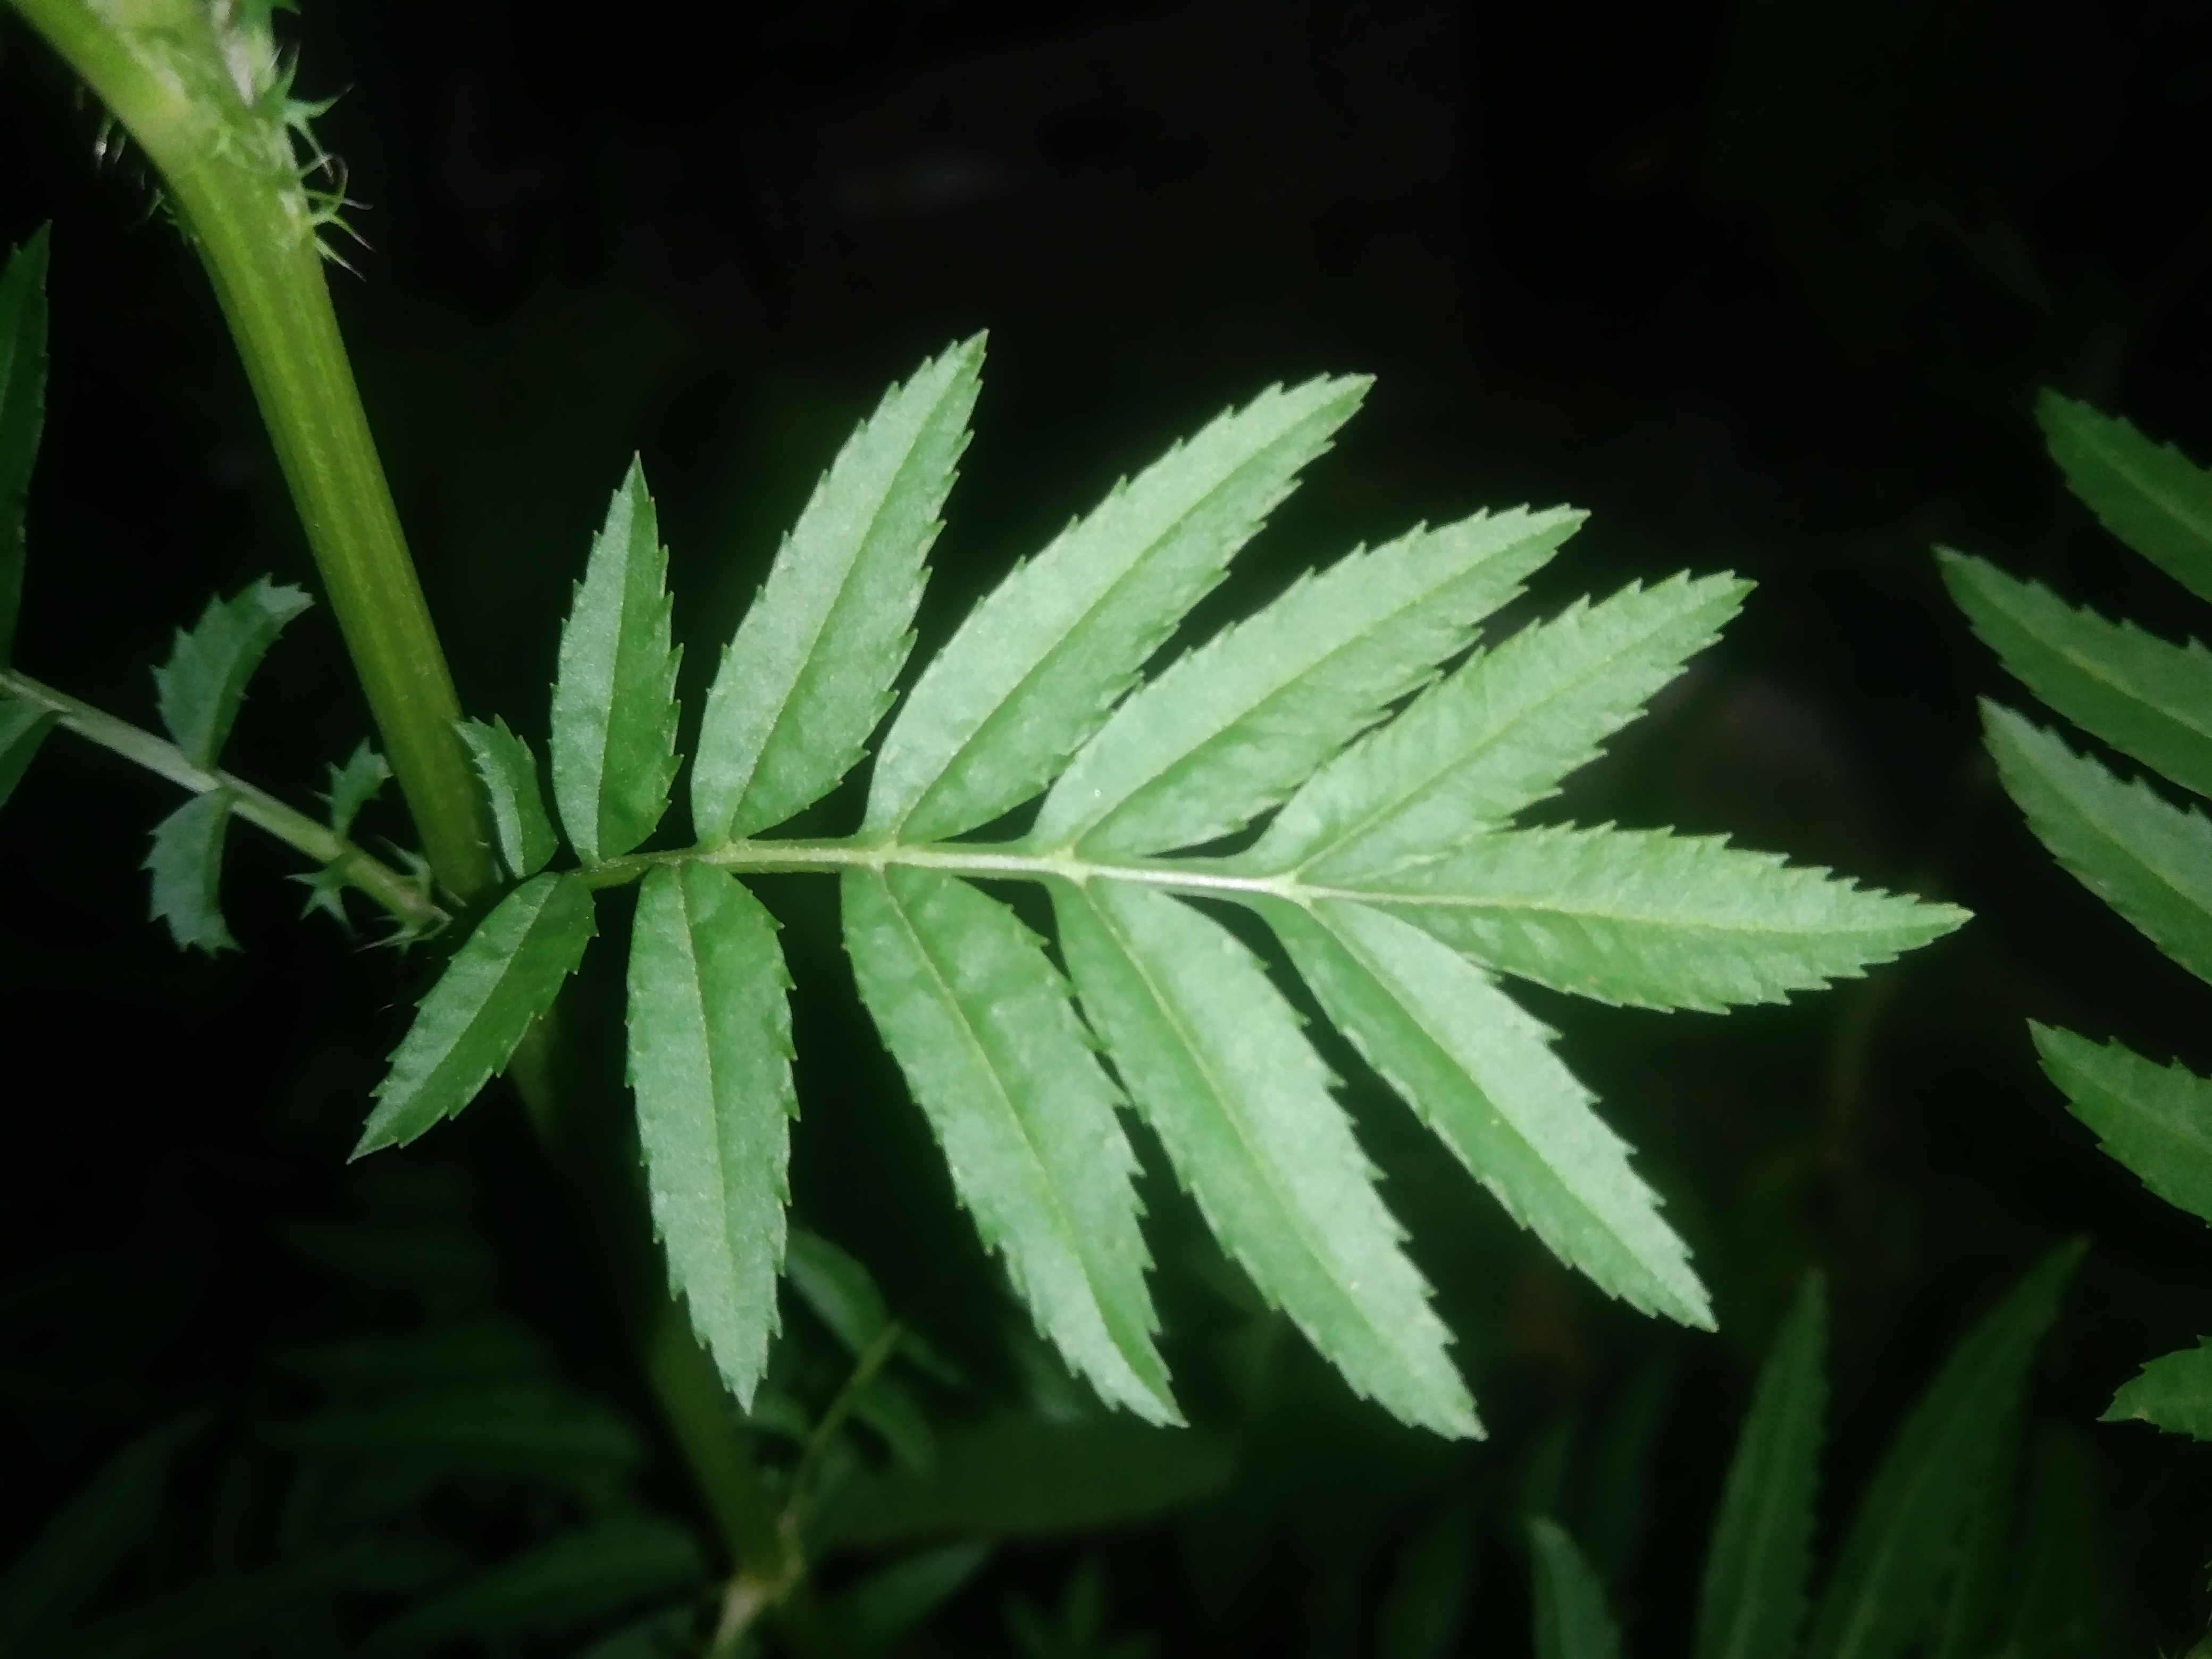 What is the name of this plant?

marigold
